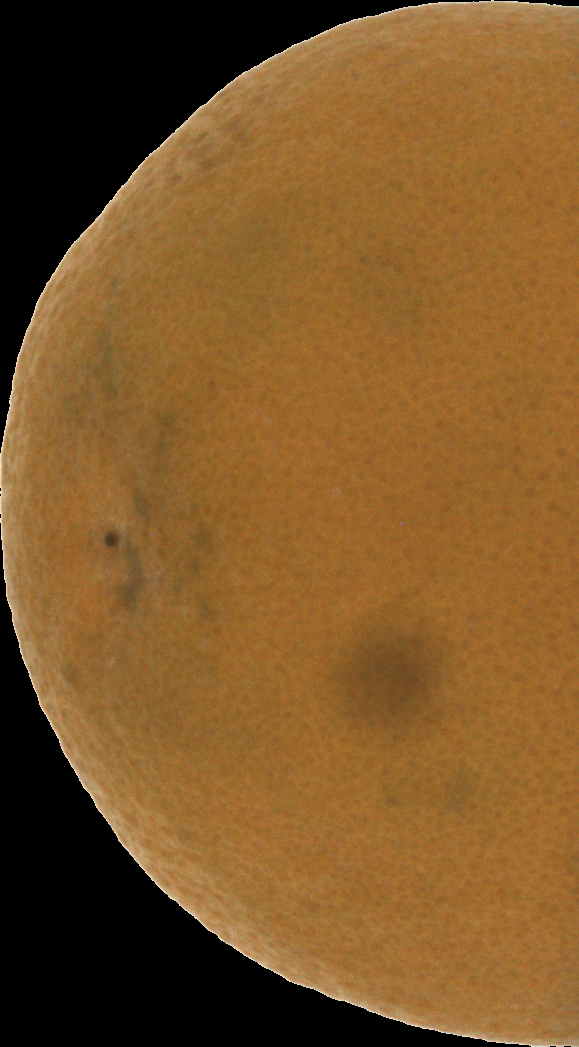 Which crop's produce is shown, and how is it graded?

orange, bad
